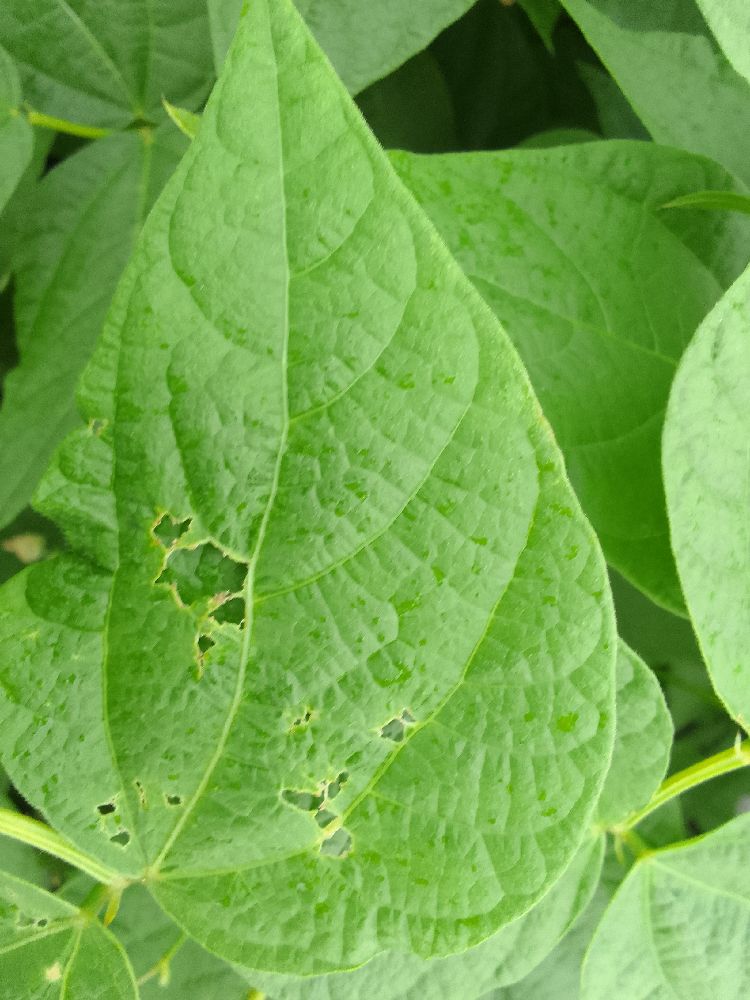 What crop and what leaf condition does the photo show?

common bean, healthy
